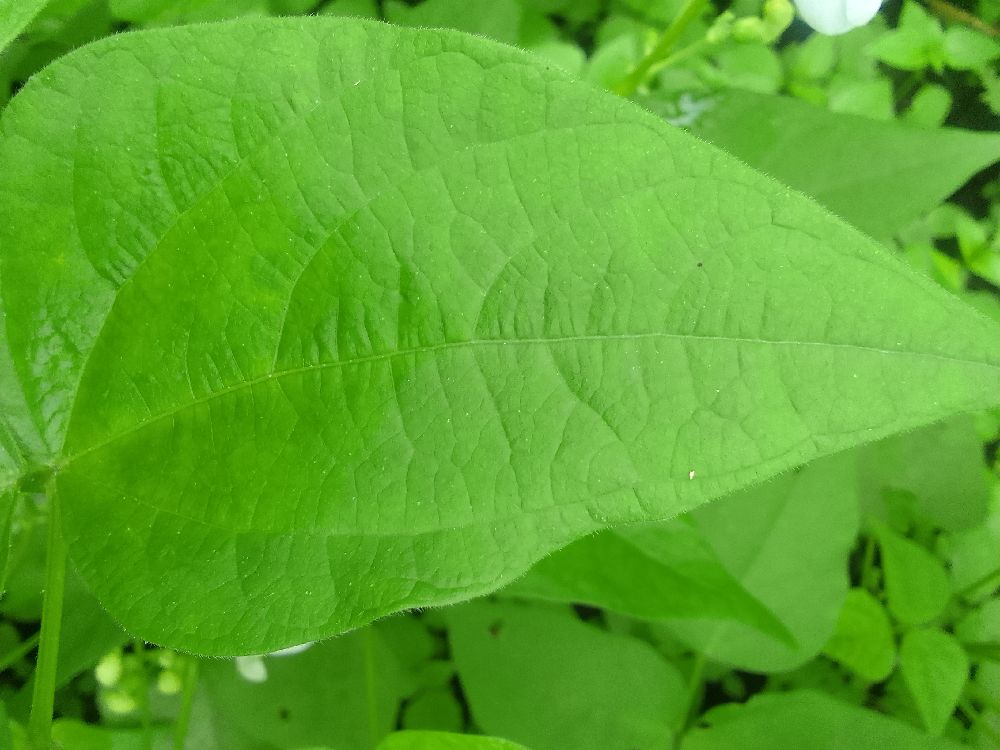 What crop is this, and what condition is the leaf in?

common bean, healthy
